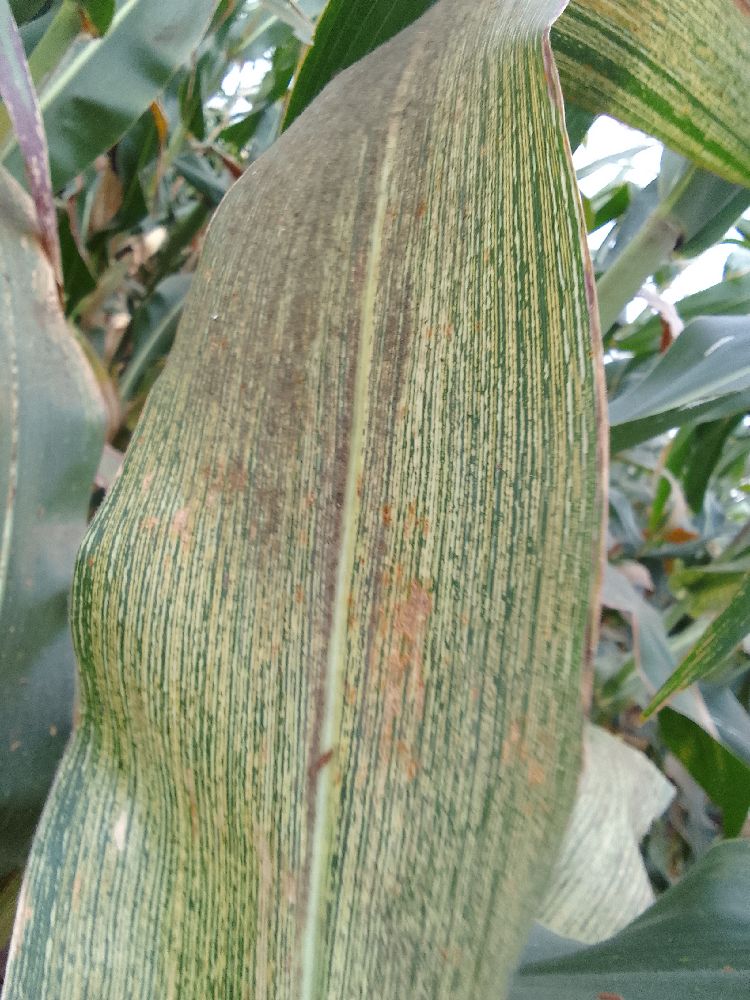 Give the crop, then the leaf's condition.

maize, maize streak virus
